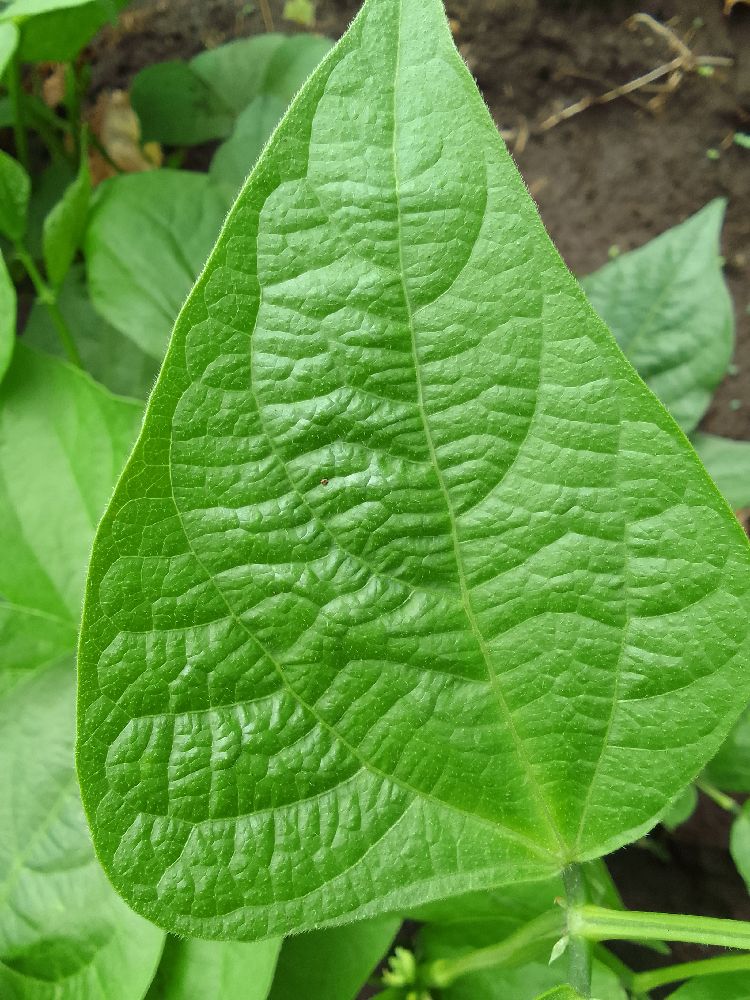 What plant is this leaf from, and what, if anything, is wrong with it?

common bean, healthy
